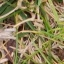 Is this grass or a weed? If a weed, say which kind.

grass
